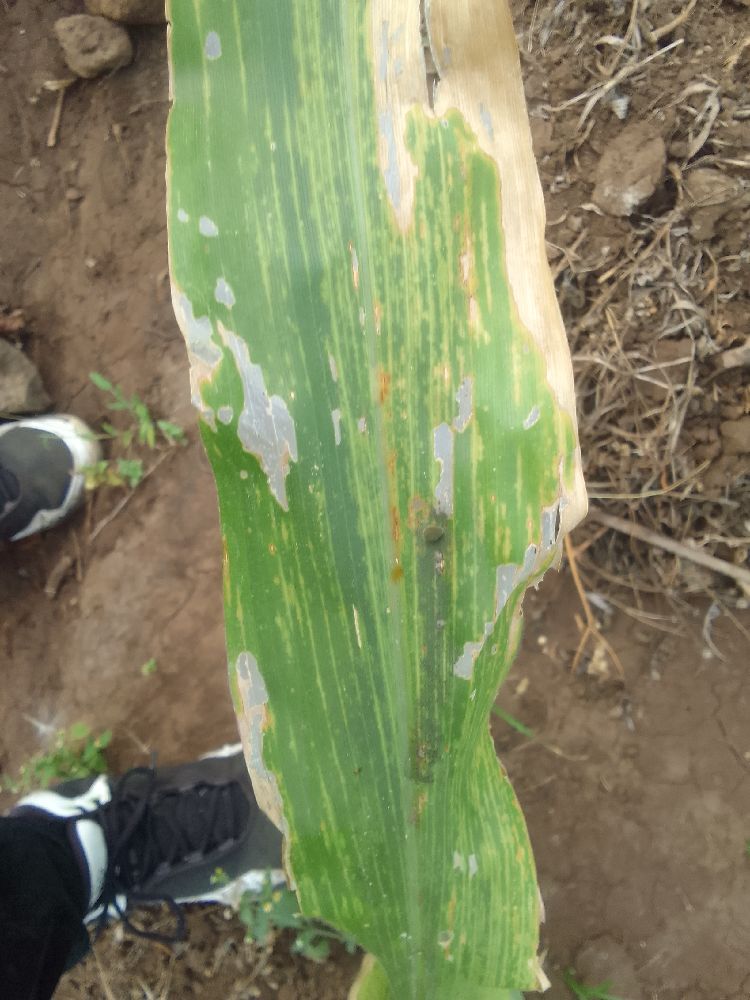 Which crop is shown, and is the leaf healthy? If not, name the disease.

maize, maize lethal necrosis
